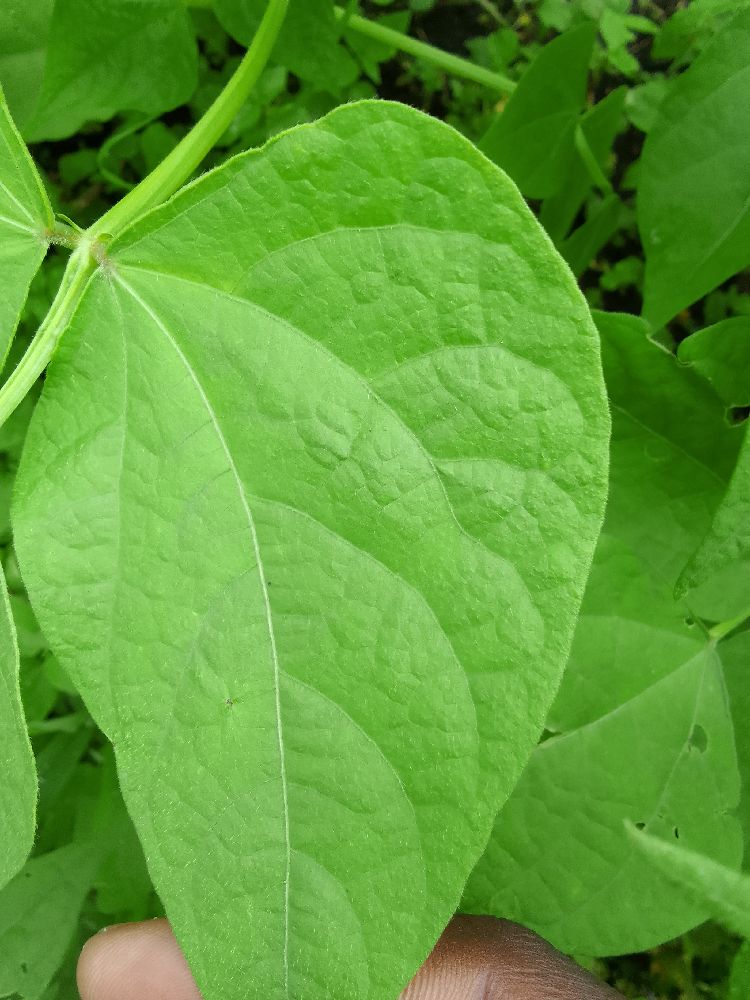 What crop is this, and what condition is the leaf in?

common bean, healthy
